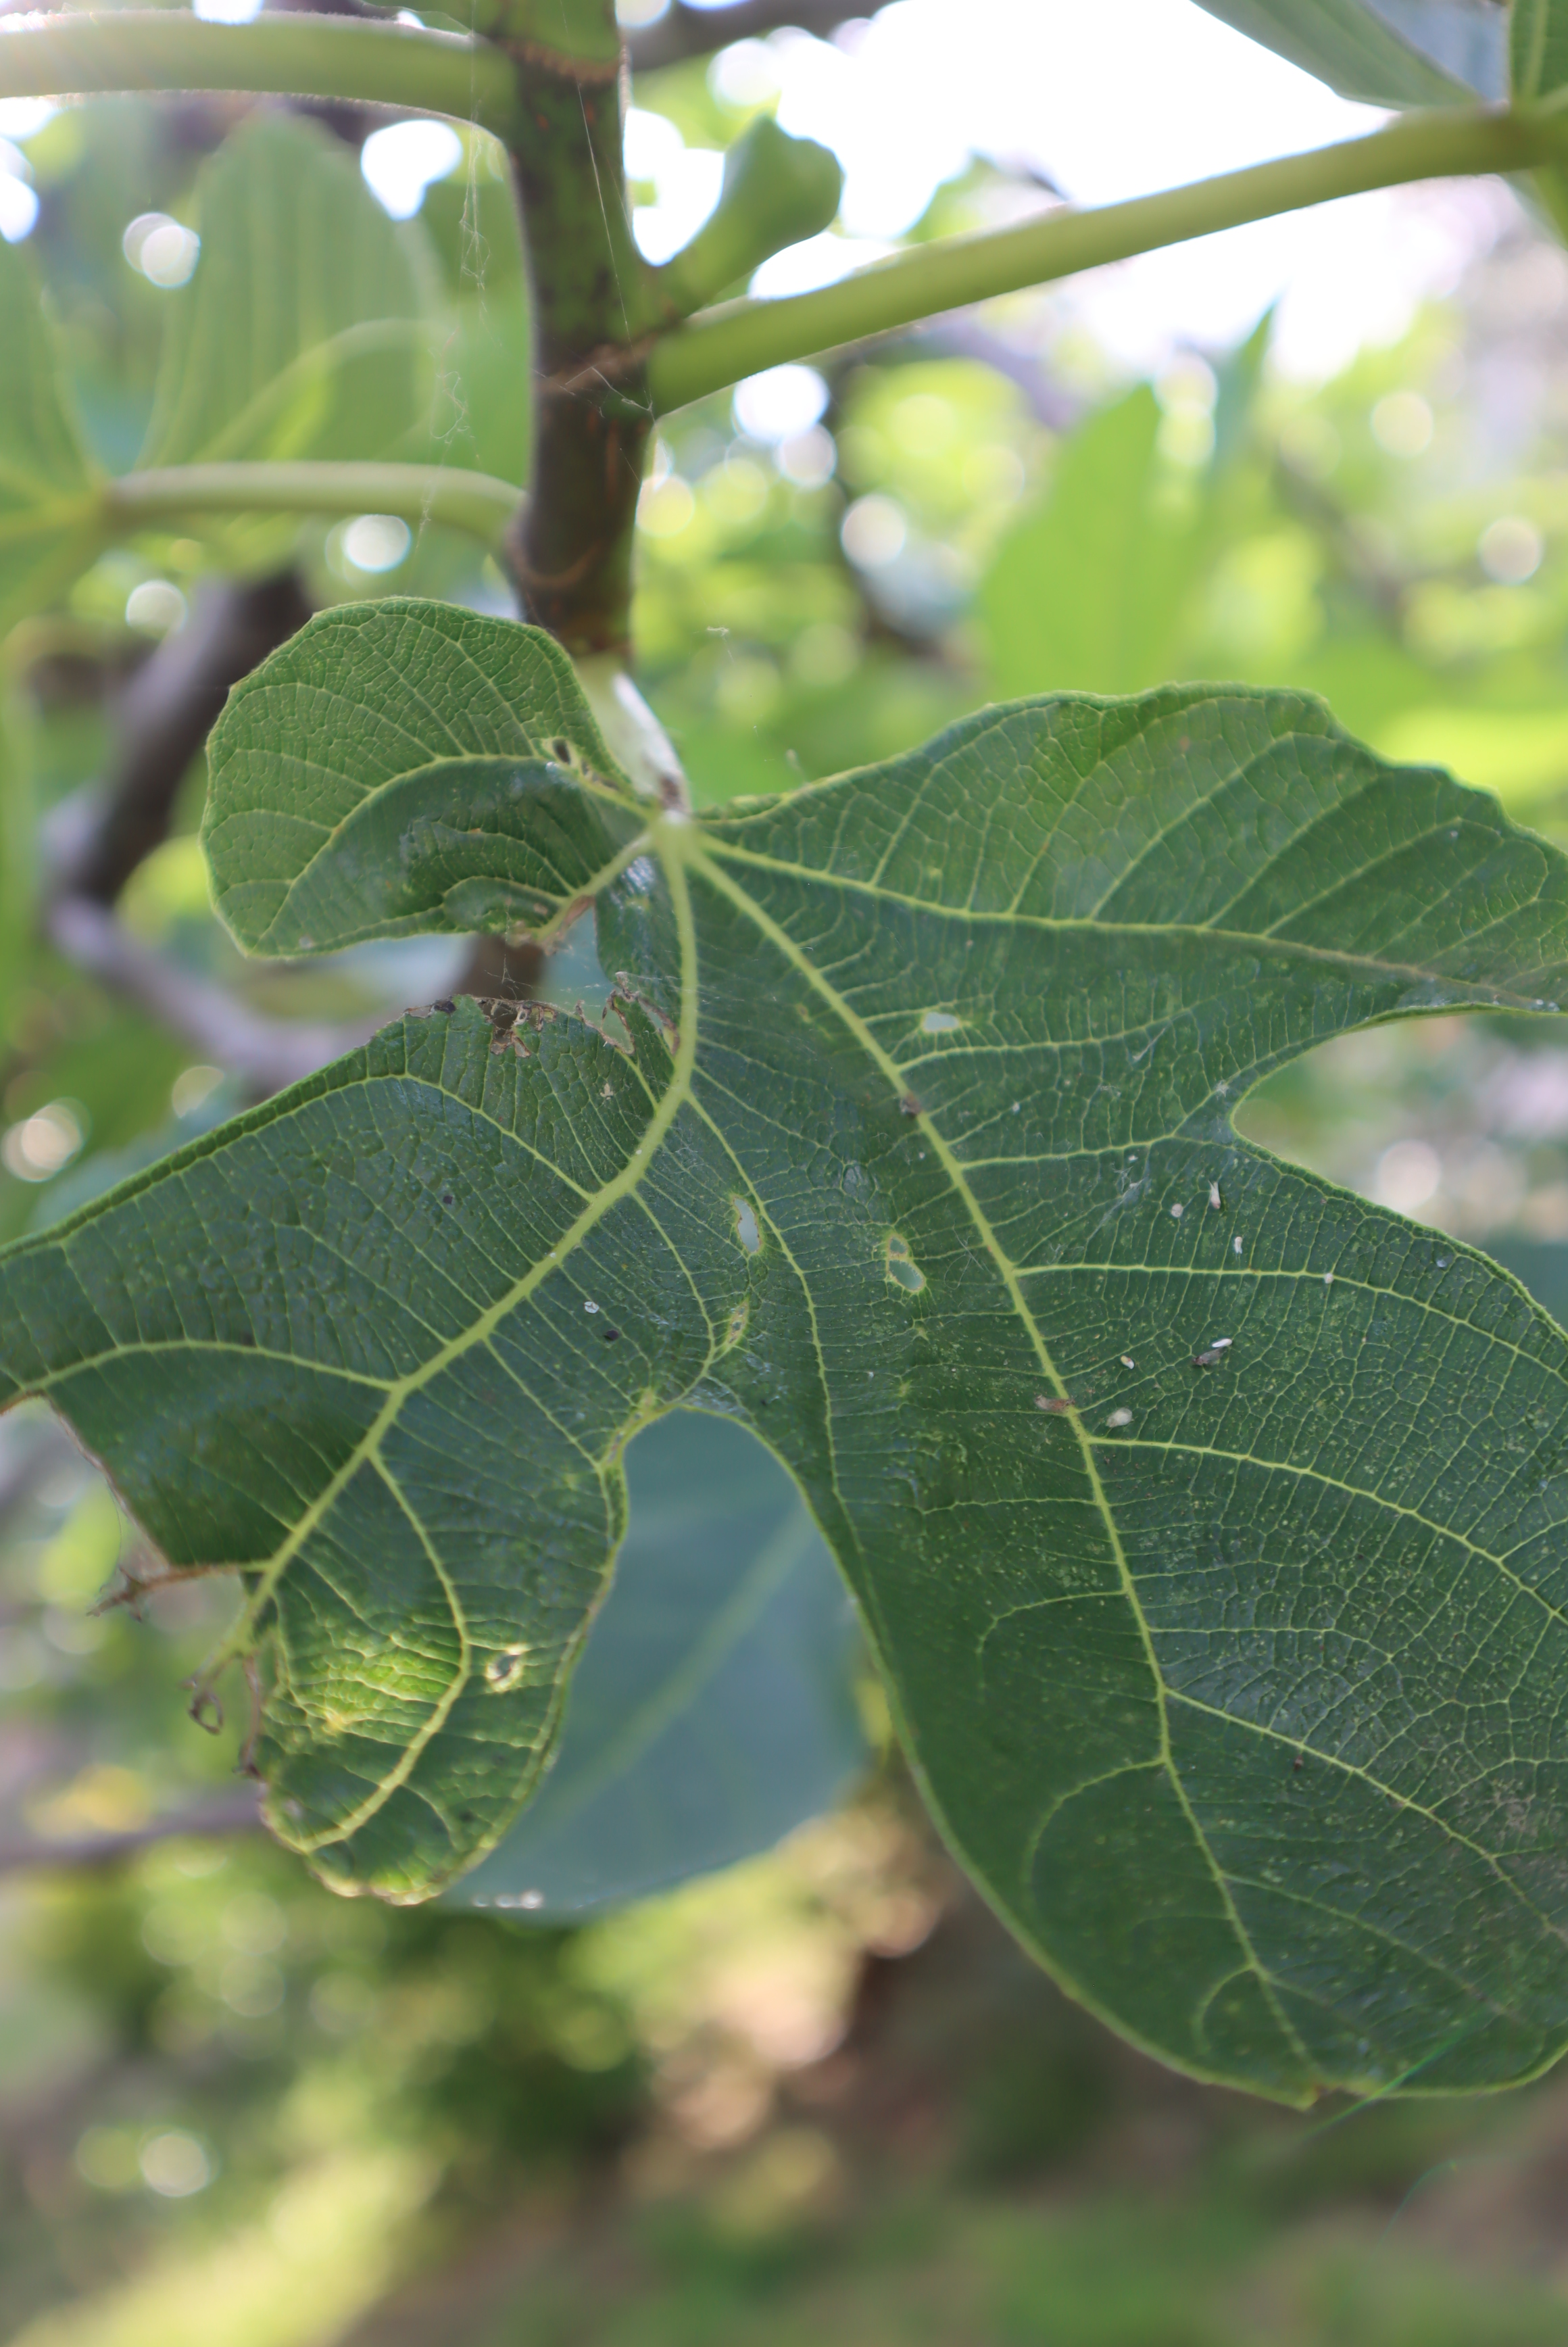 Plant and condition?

fig, phytophagous
